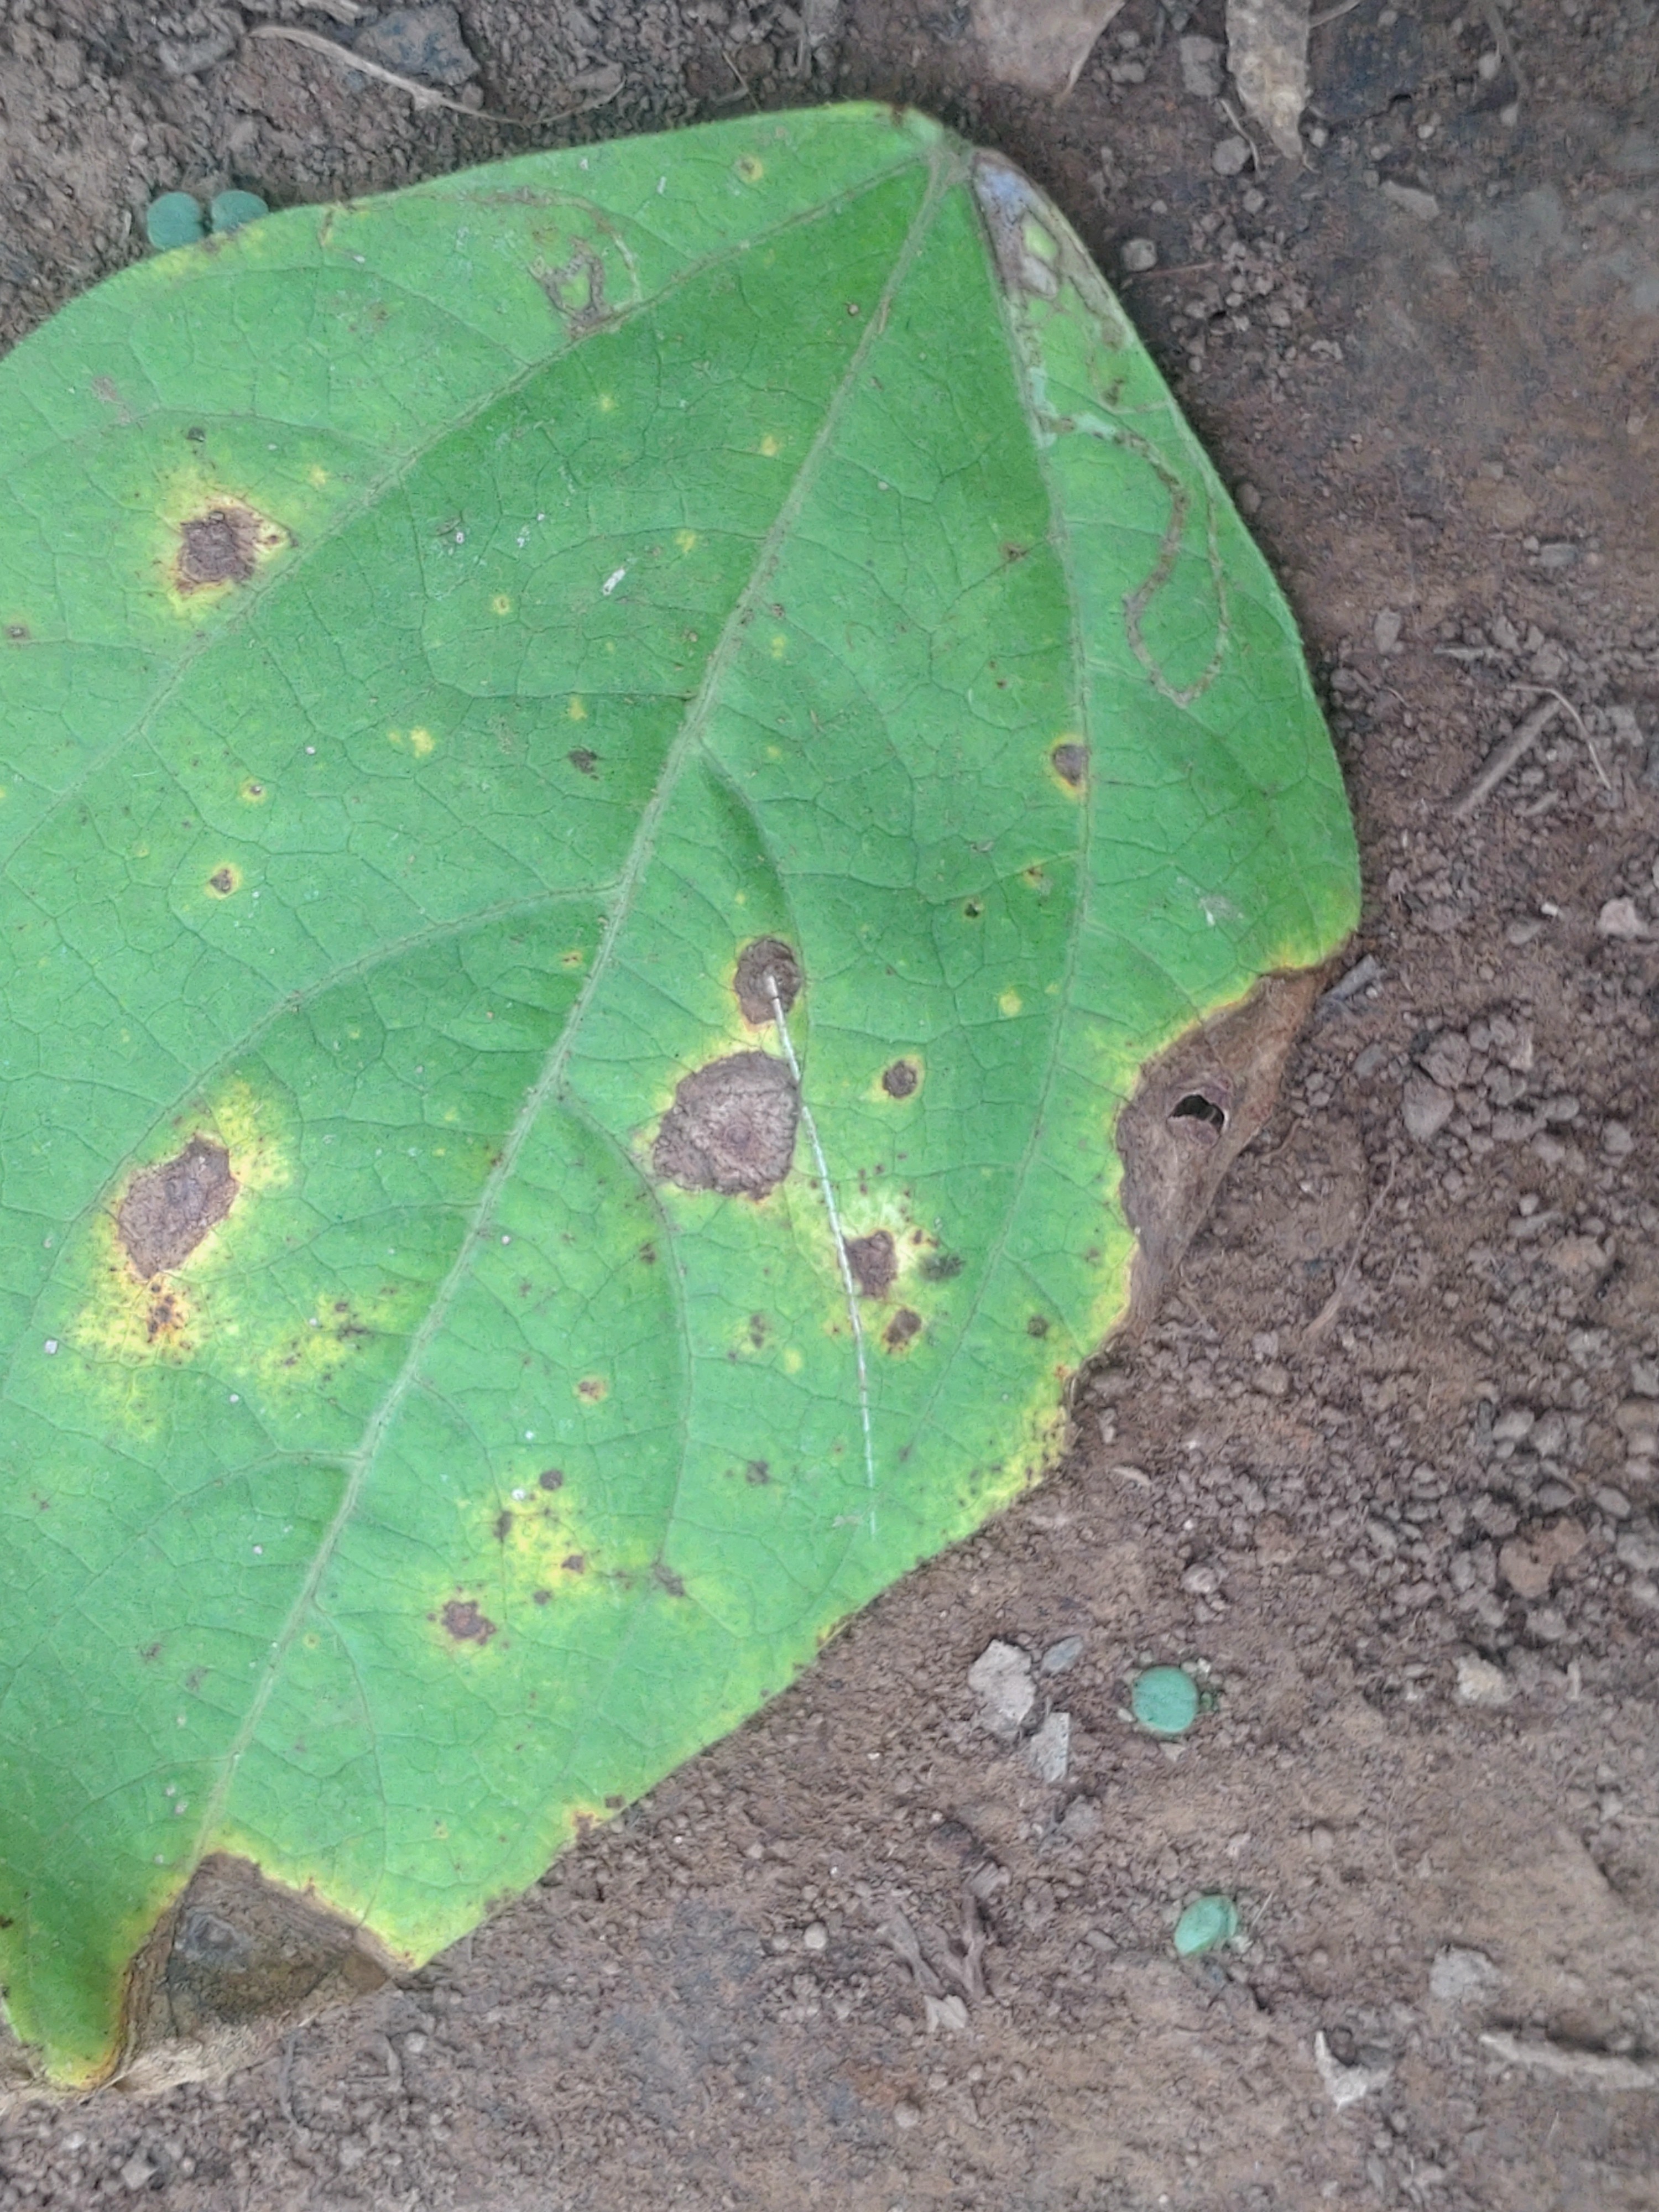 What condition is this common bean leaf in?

rust
